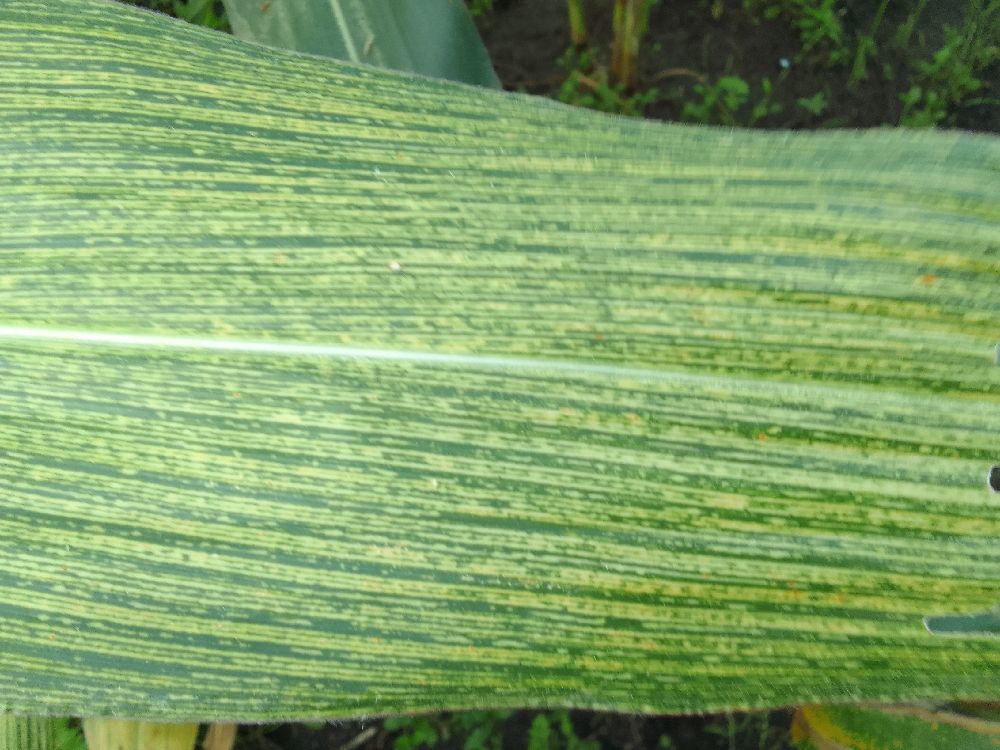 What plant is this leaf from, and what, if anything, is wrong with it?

maize, maize streak virus
